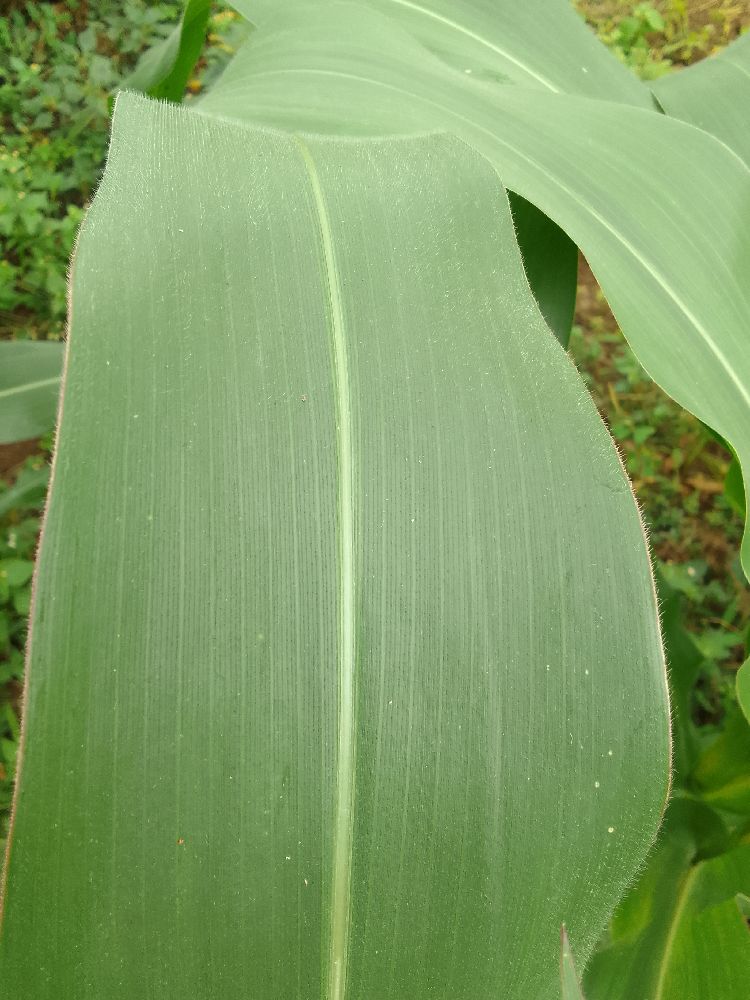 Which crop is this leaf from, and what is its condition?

maize, healthy
